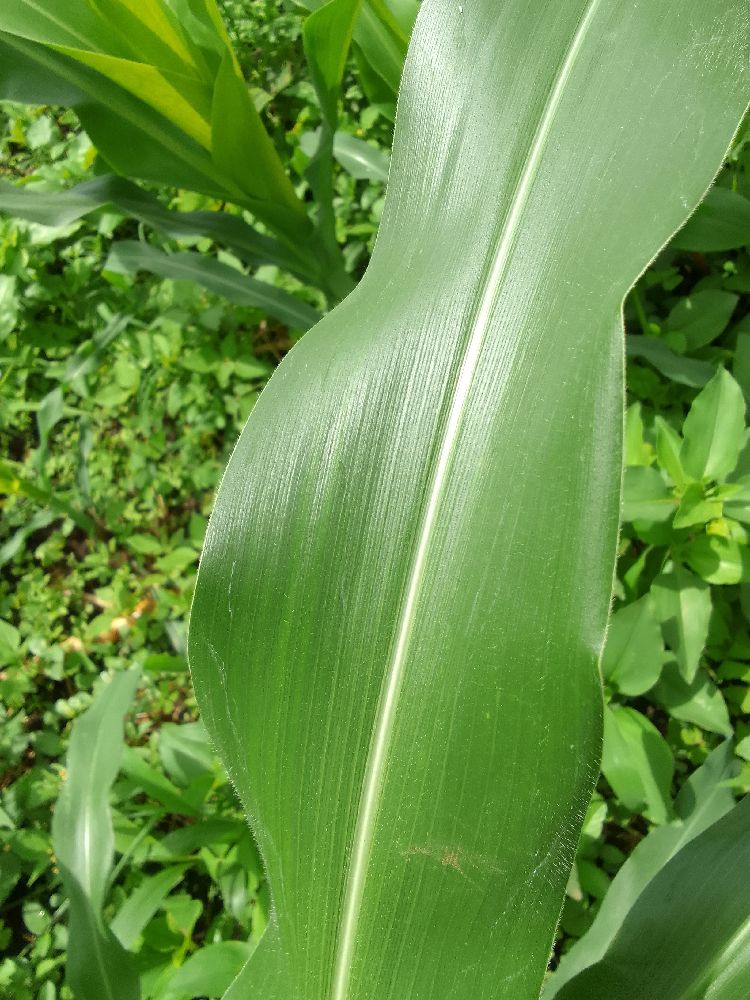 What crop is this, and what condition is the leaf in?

maize, healthy
